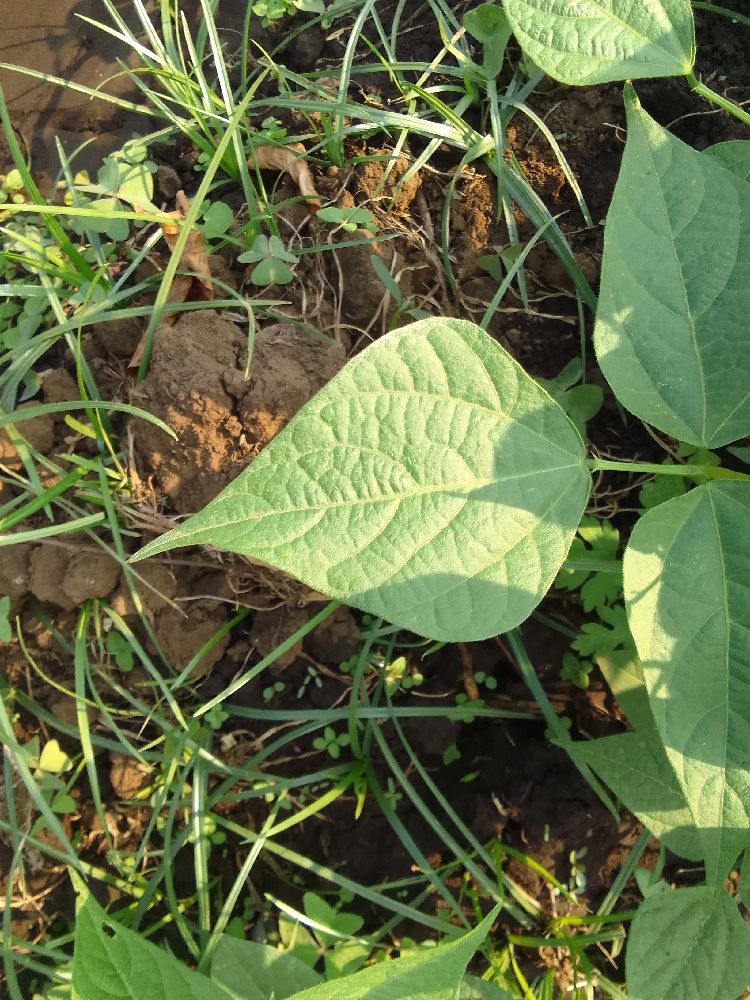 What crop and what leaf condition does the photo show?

common bean, healthy
